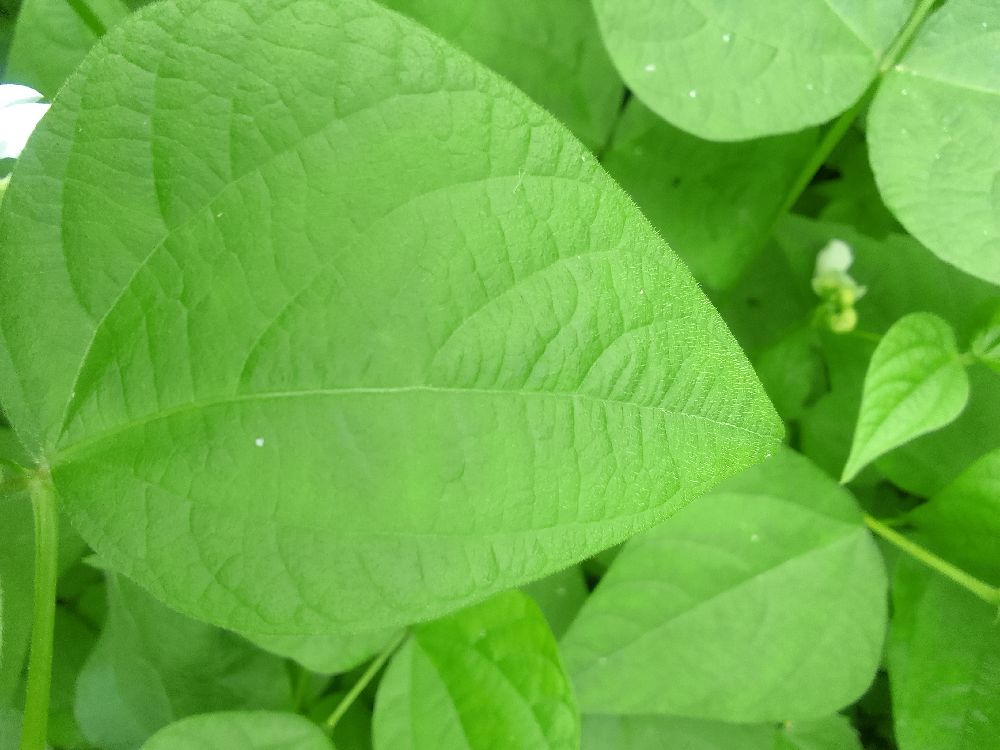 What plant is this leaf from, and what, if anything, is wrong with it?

common bean, healthy
